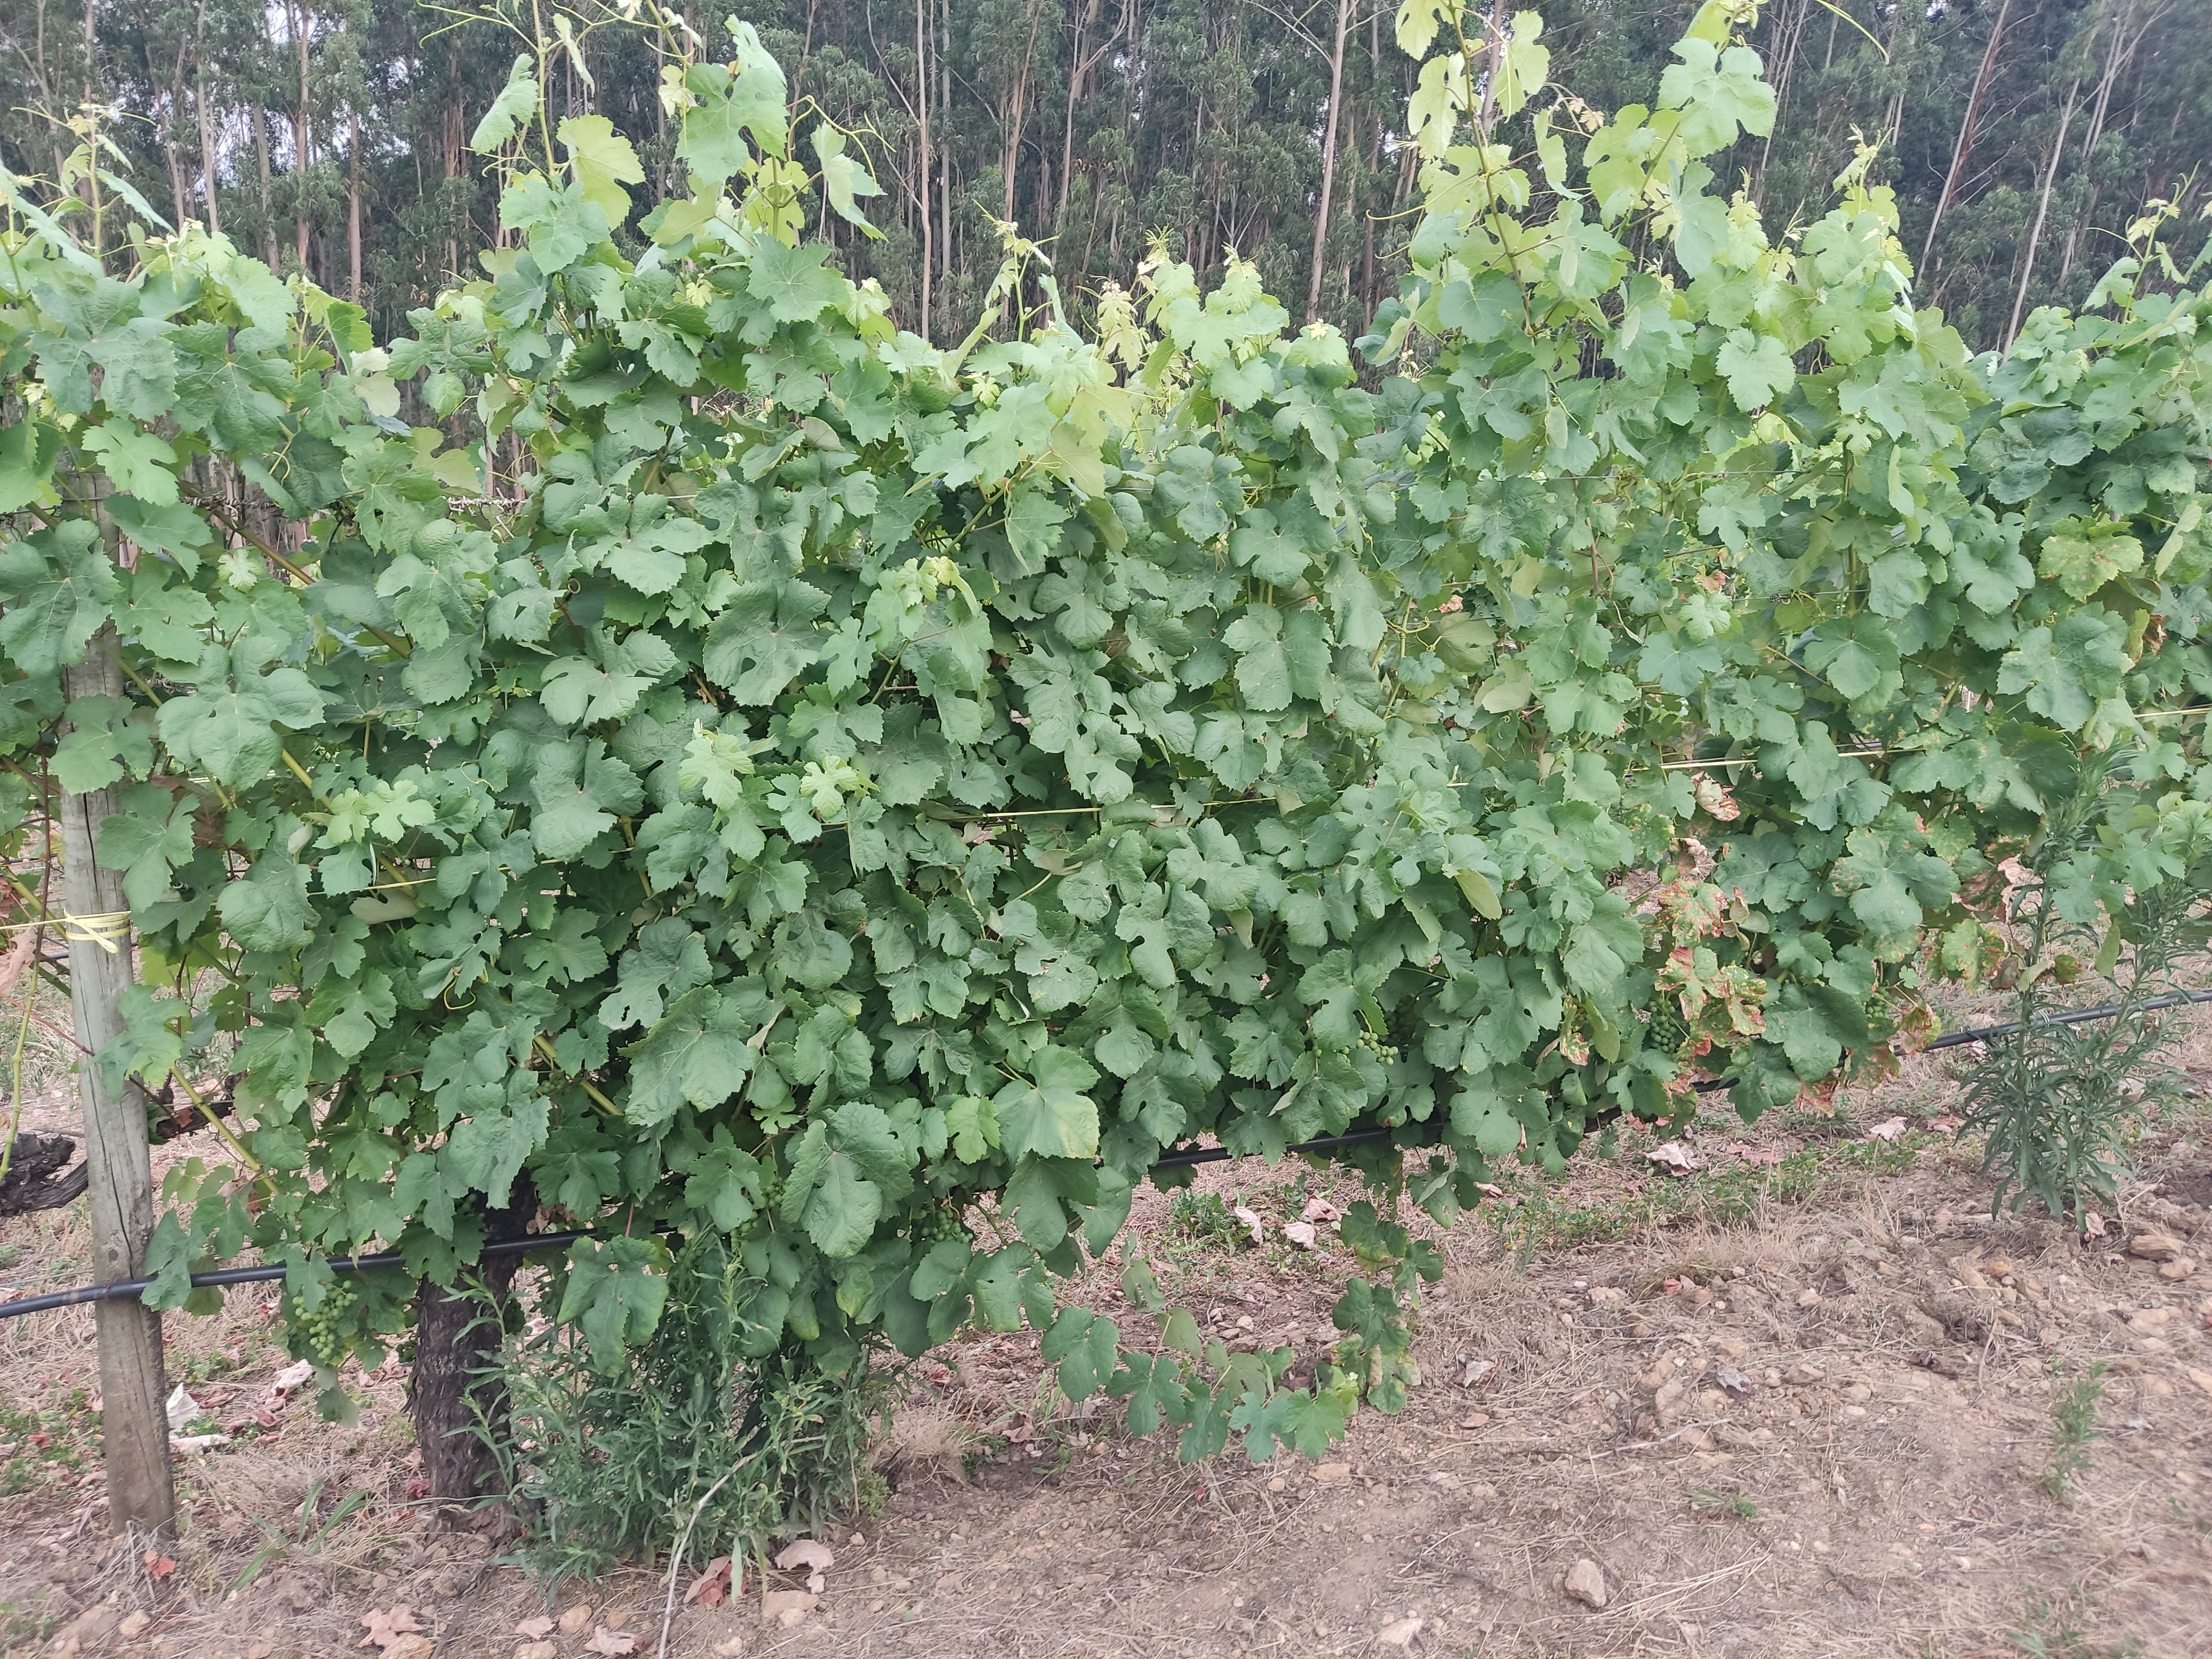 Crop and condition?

grapevine, not affected by esca disease
